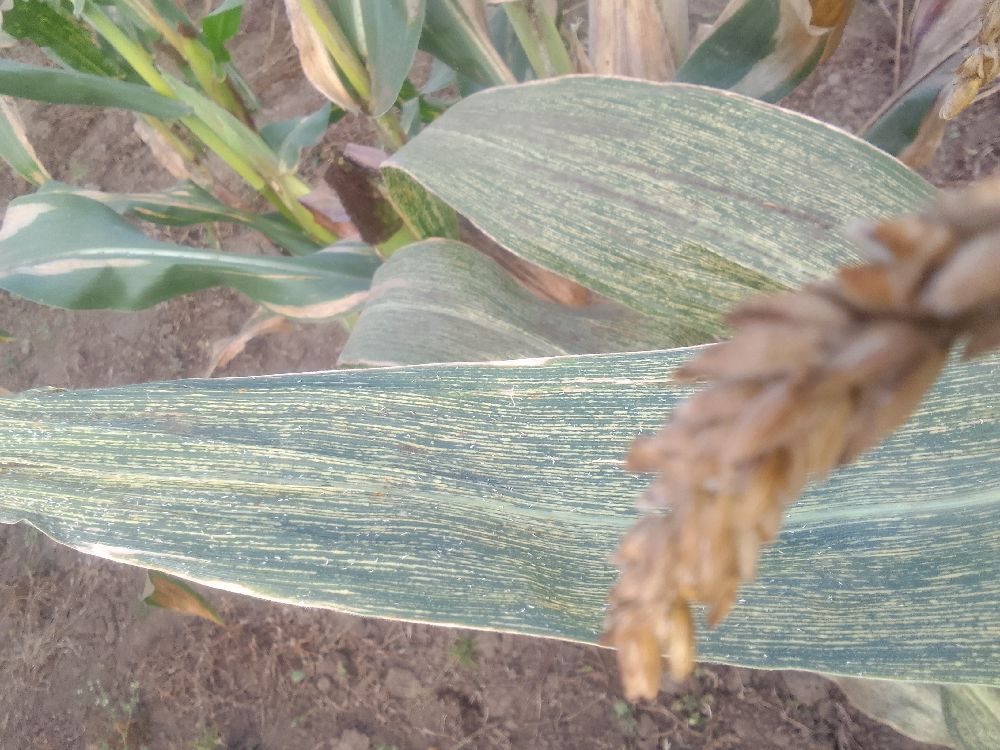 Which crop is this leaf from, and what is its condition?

maize, maize streak virus
